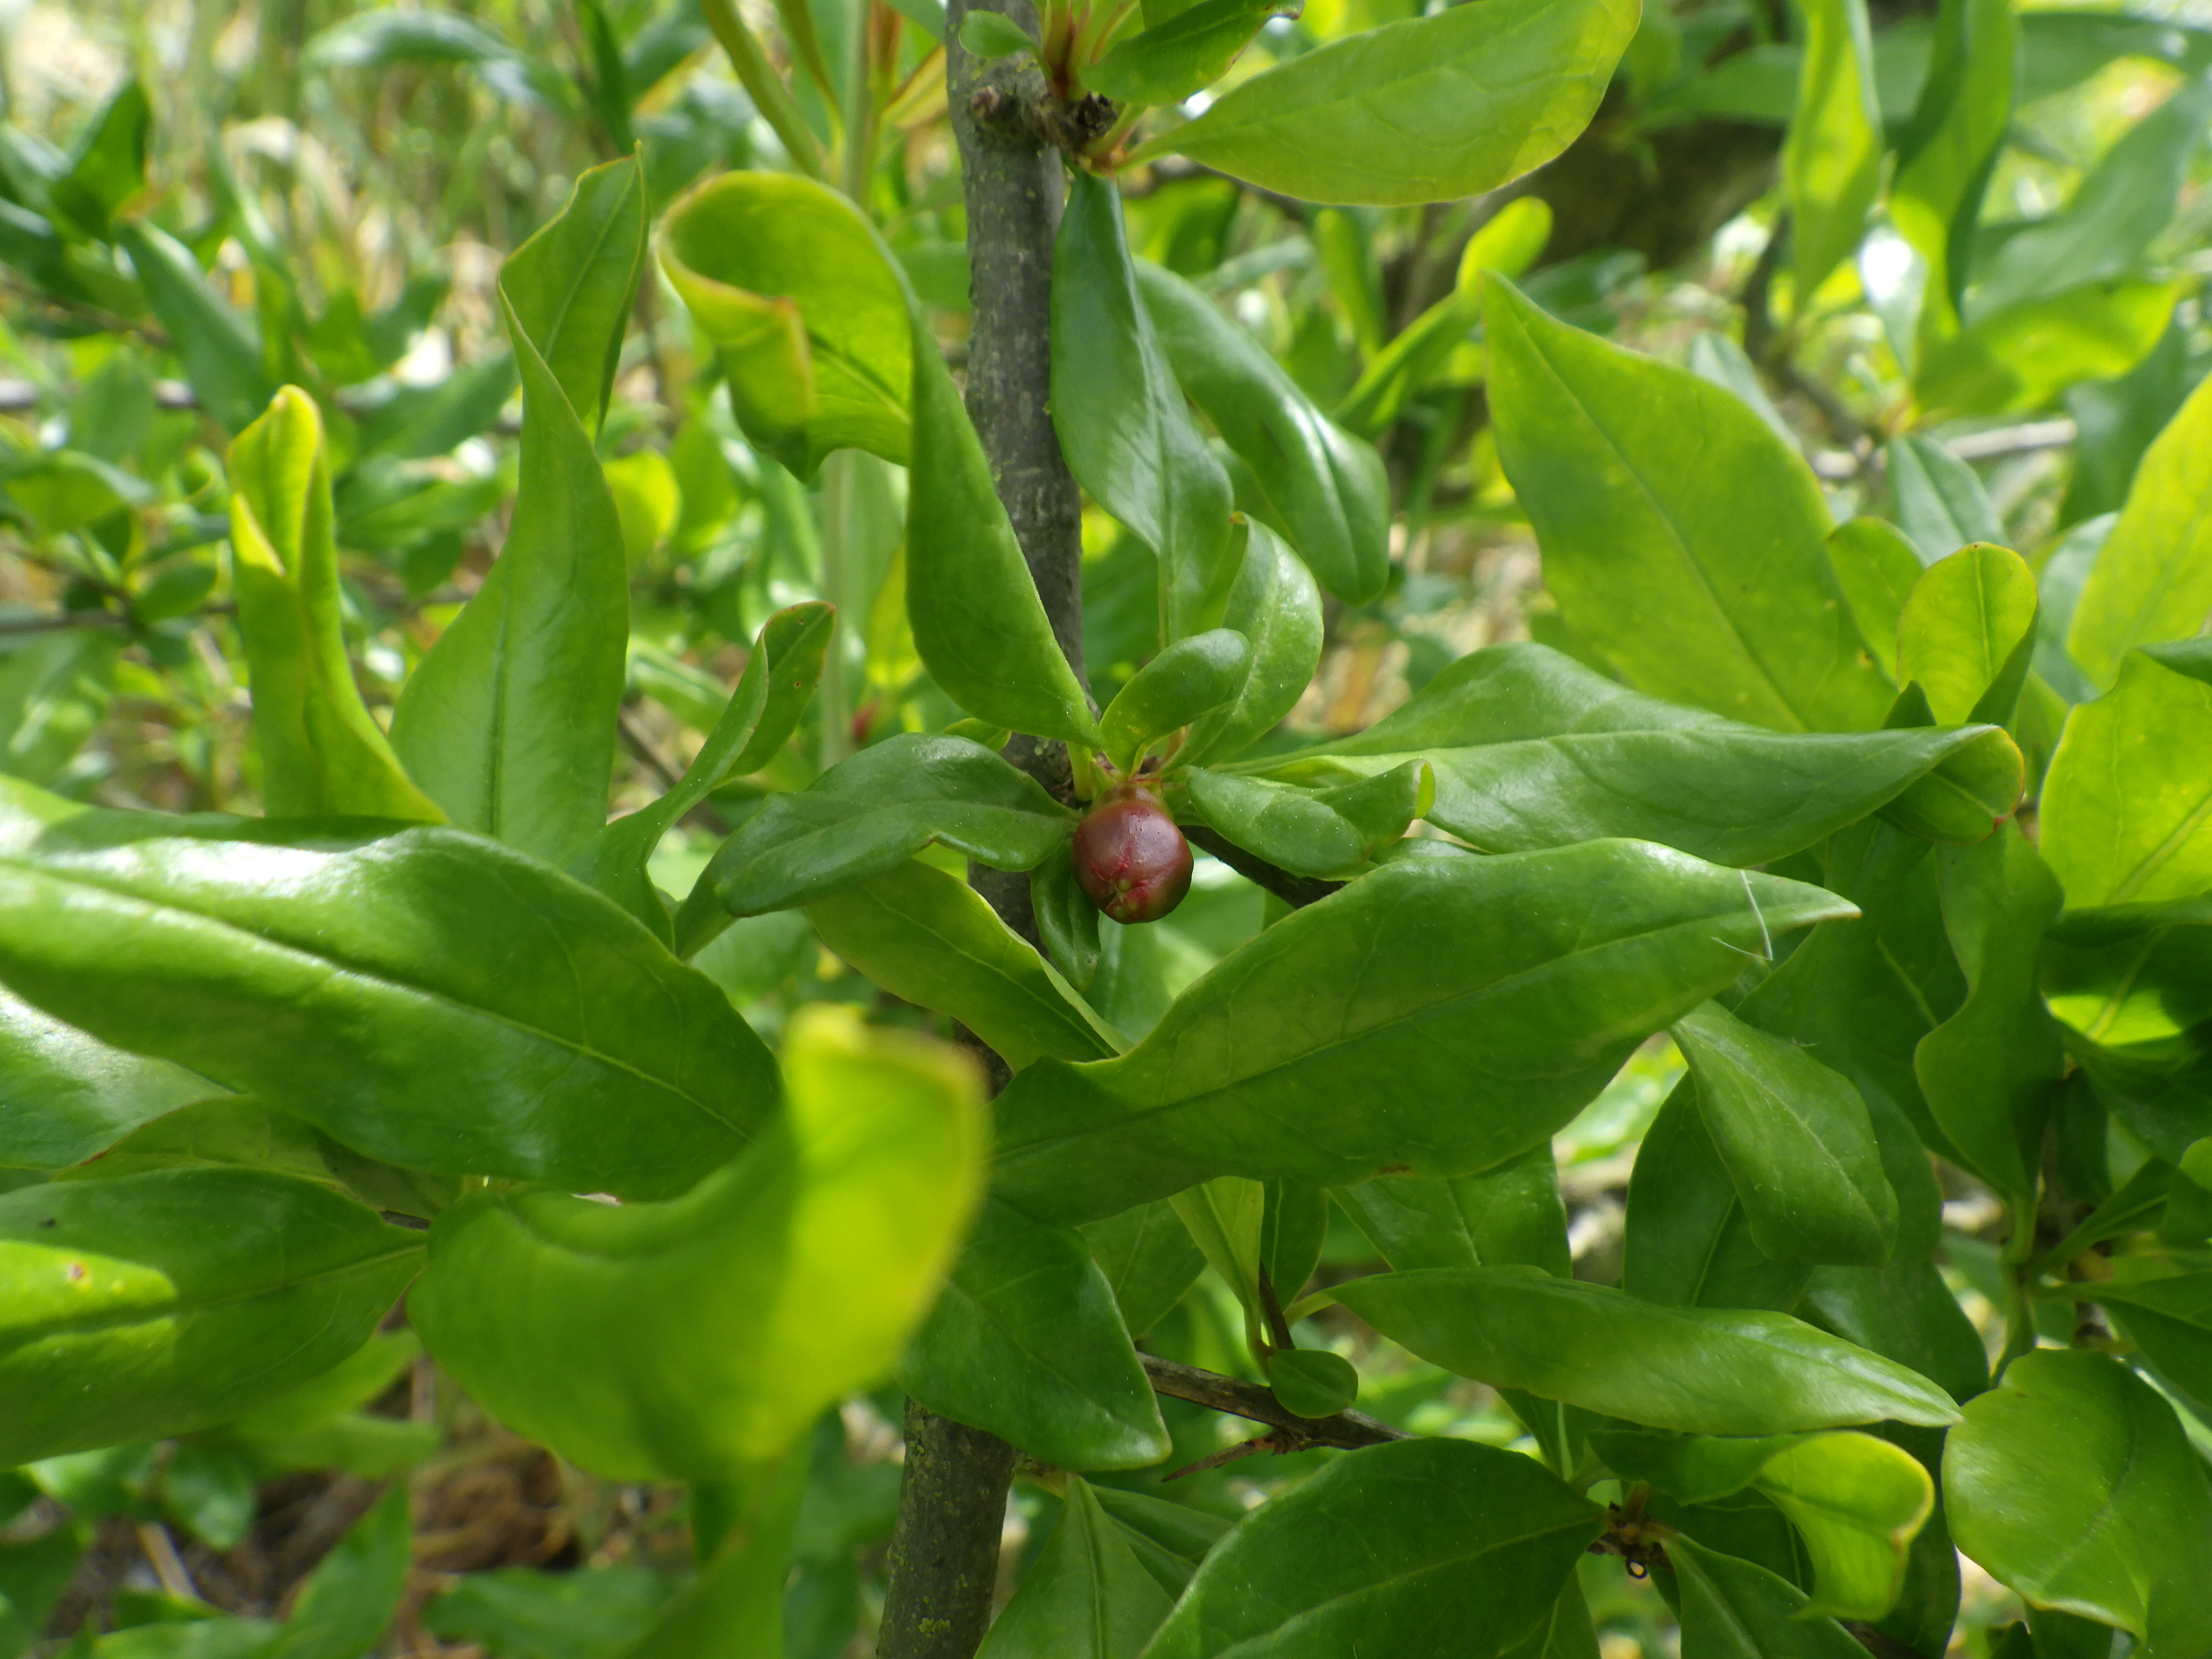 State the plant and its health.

pomegranate, aphids, coniella granati
